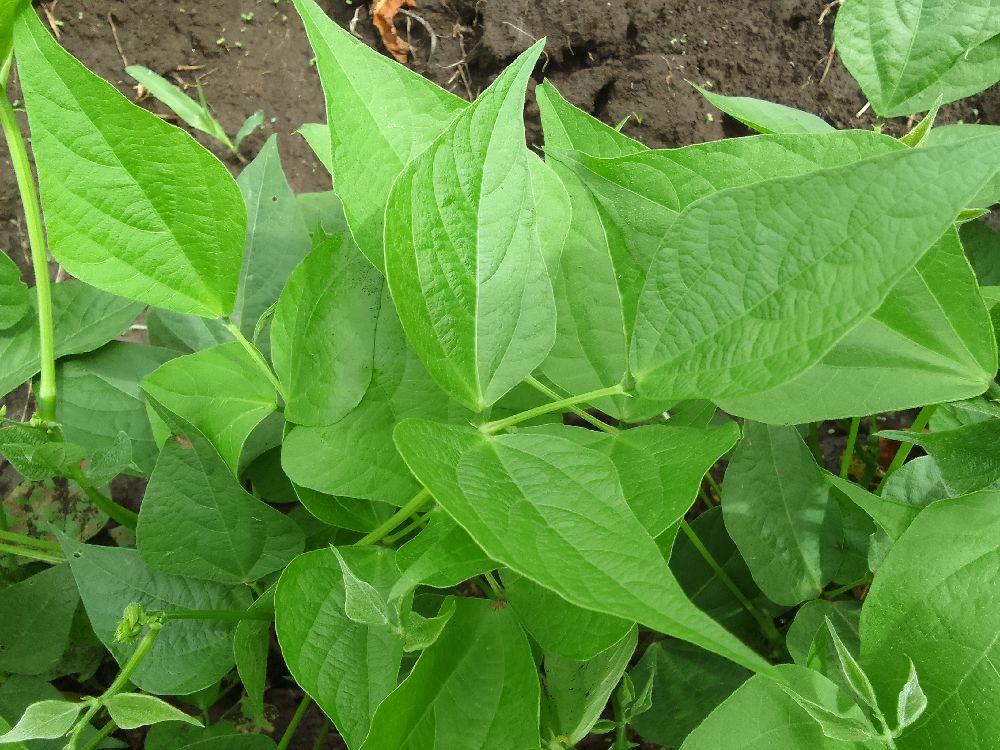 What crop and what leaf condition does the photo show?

common bean, healthy
